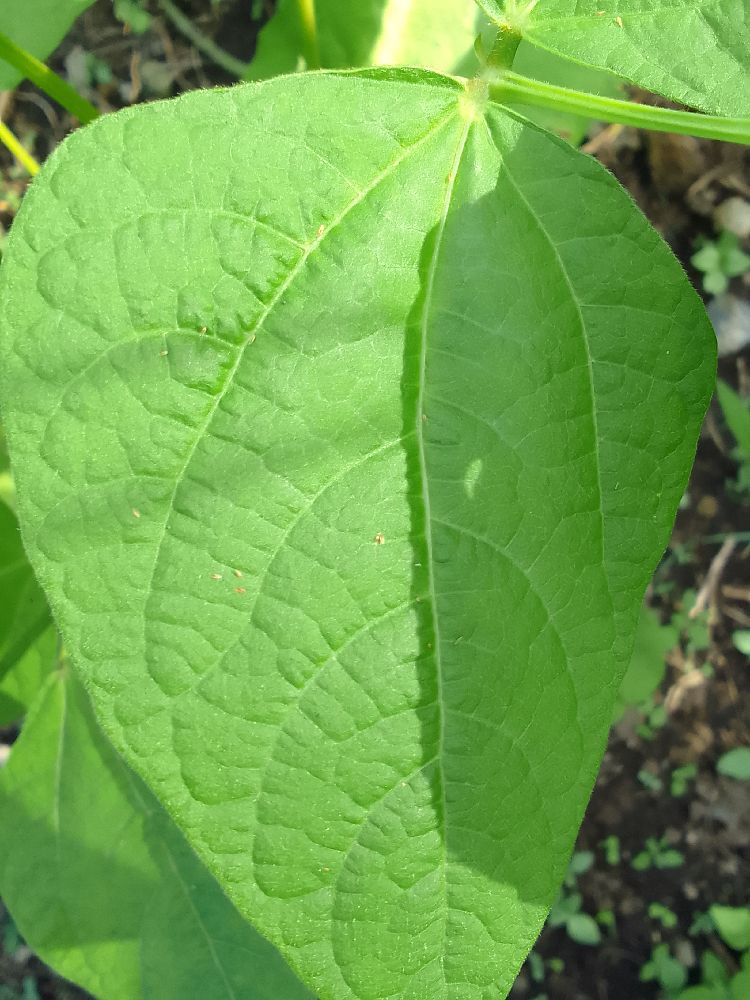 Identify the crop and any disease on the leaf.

common bean, healthy
